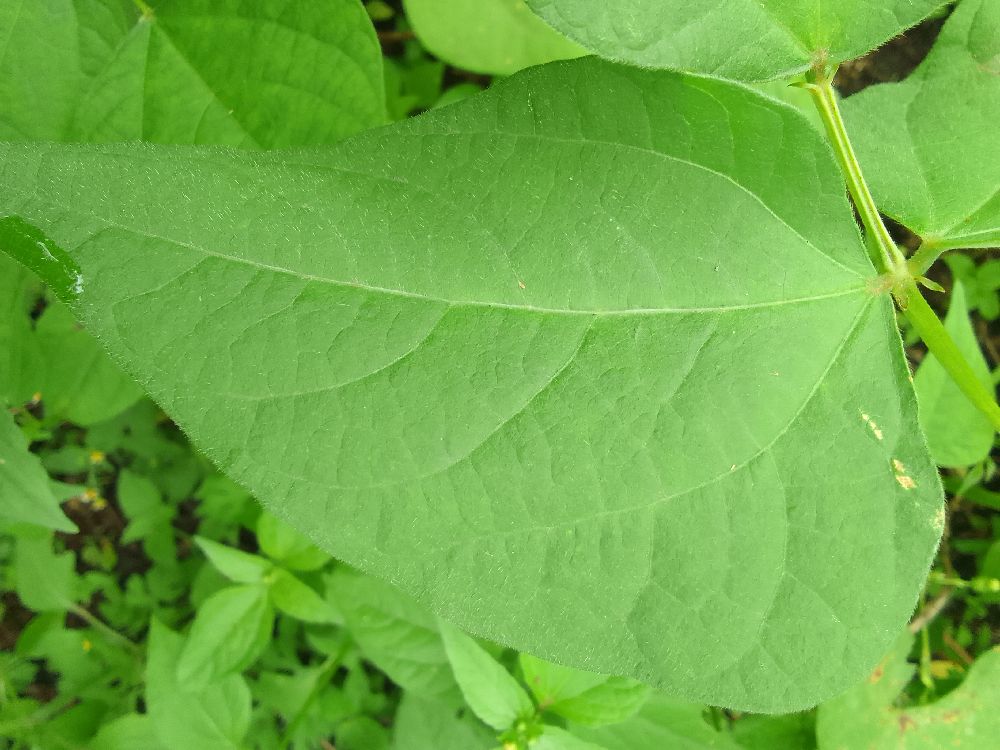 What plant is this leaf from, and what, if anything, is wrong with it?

common bean, healthy
